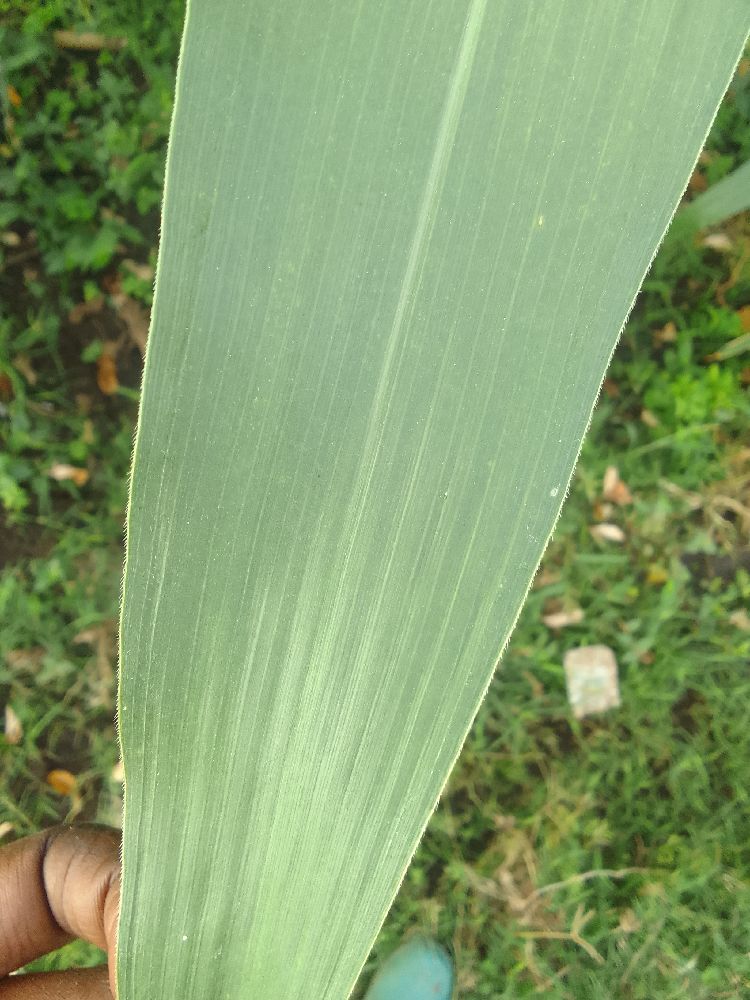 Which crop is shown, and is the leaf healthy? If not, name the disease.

maize, healthy
